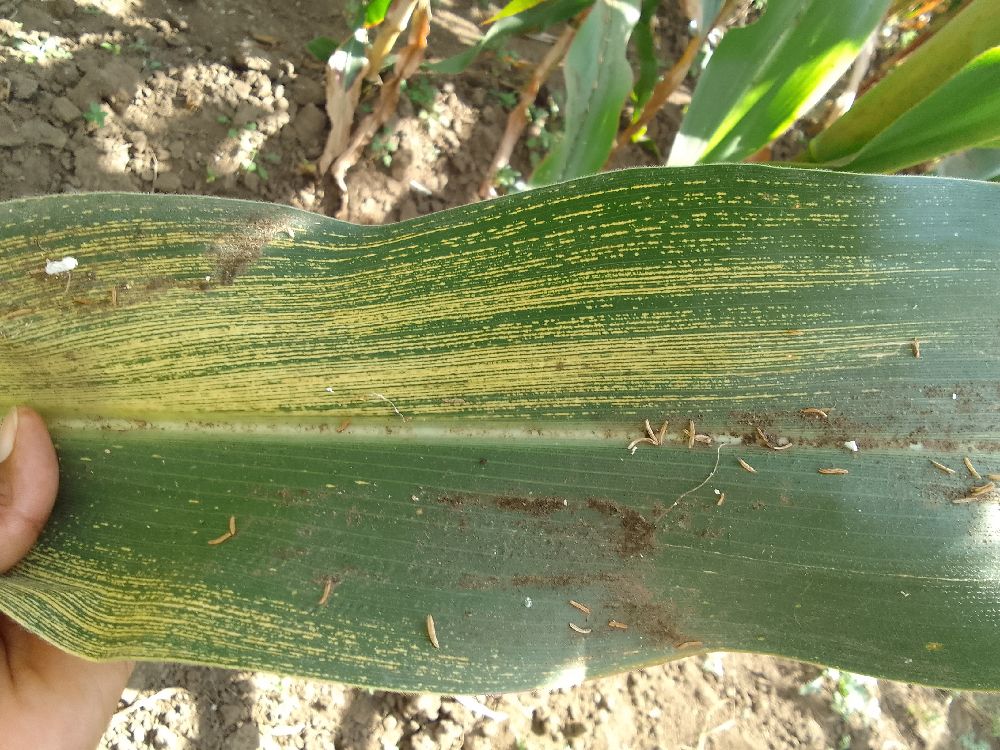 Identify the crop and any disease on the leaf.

maize, maize streak virus
